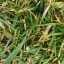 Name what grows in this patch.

grass
